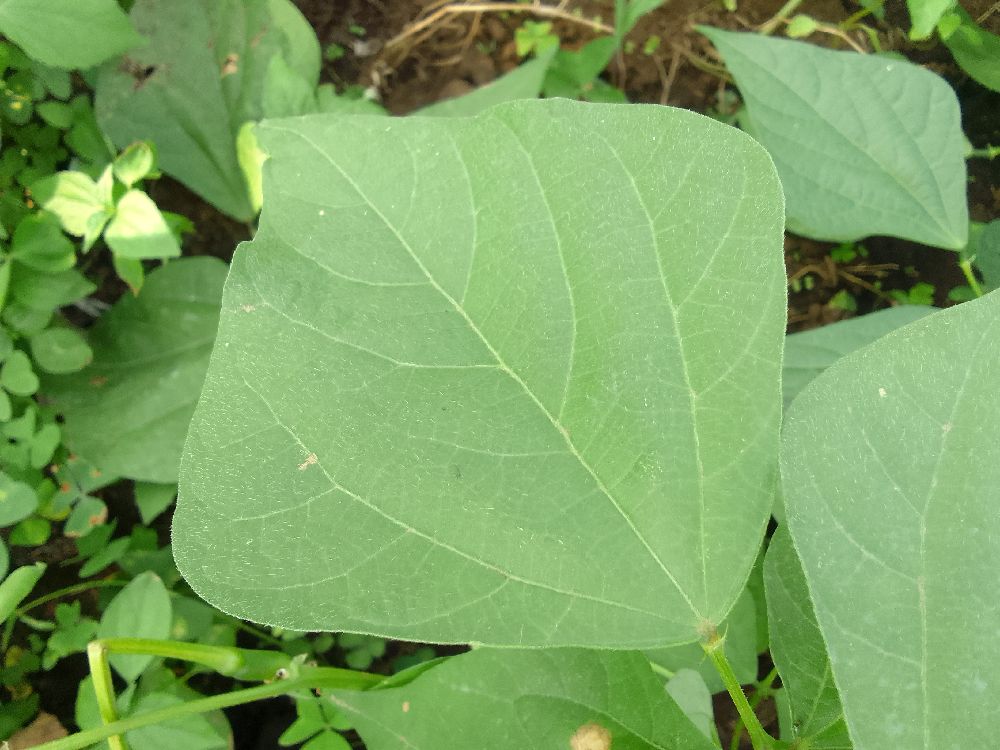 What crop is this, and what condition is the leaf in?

common bean, healthy
